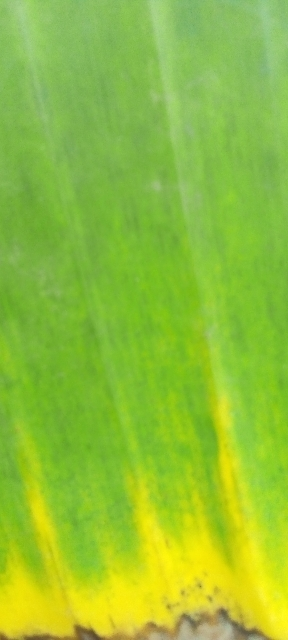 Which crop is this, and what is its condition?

banana, fusarium wilt race 1
